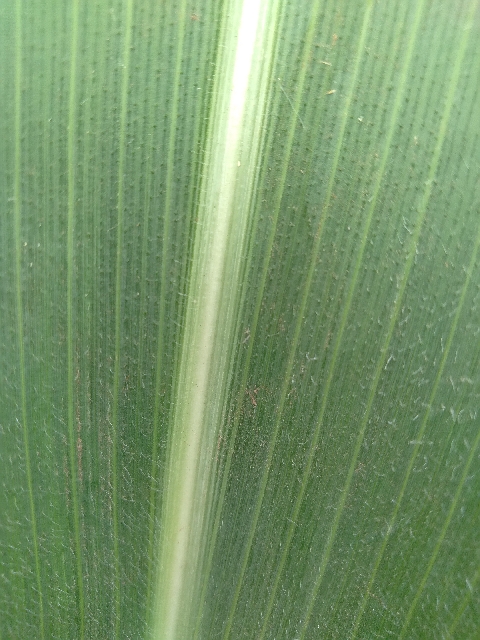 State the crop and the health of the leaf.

maize, healthy
